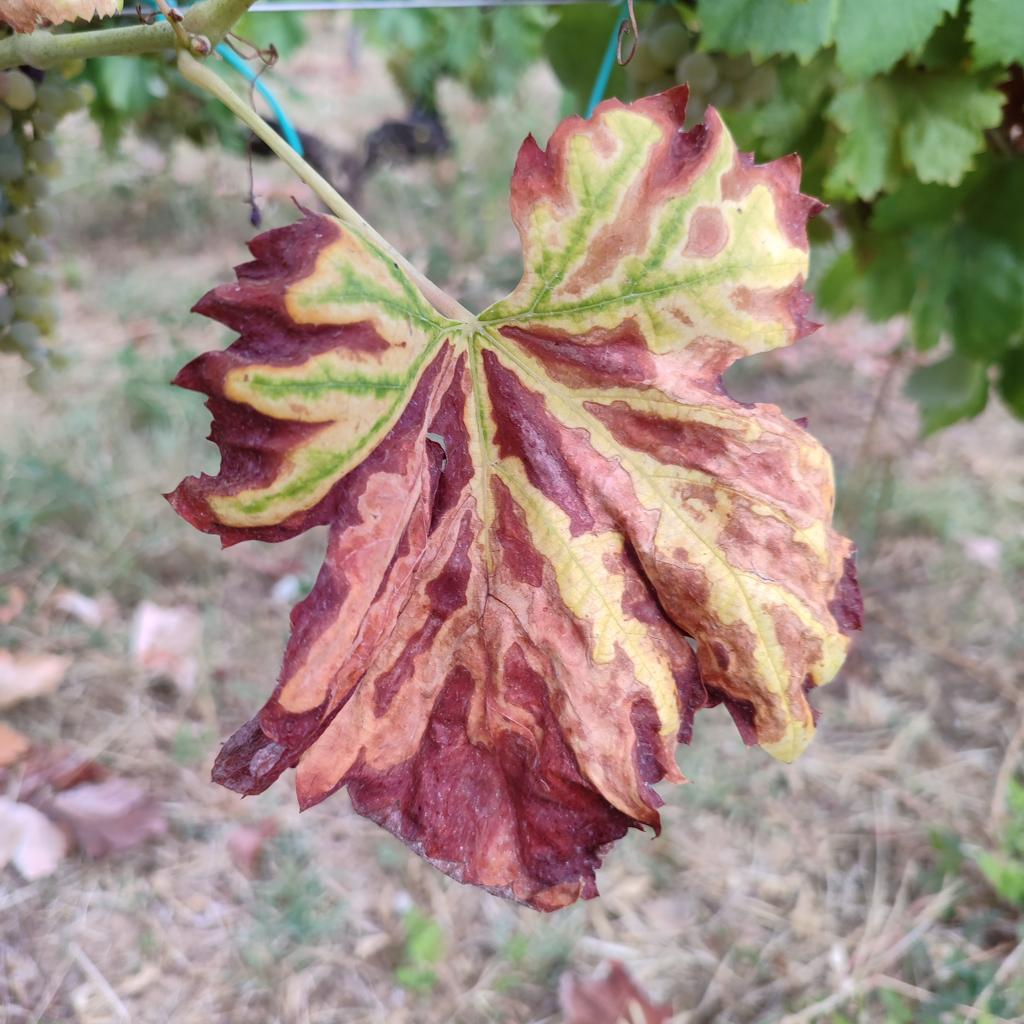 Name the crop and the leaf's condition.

grapevine, esca complex
